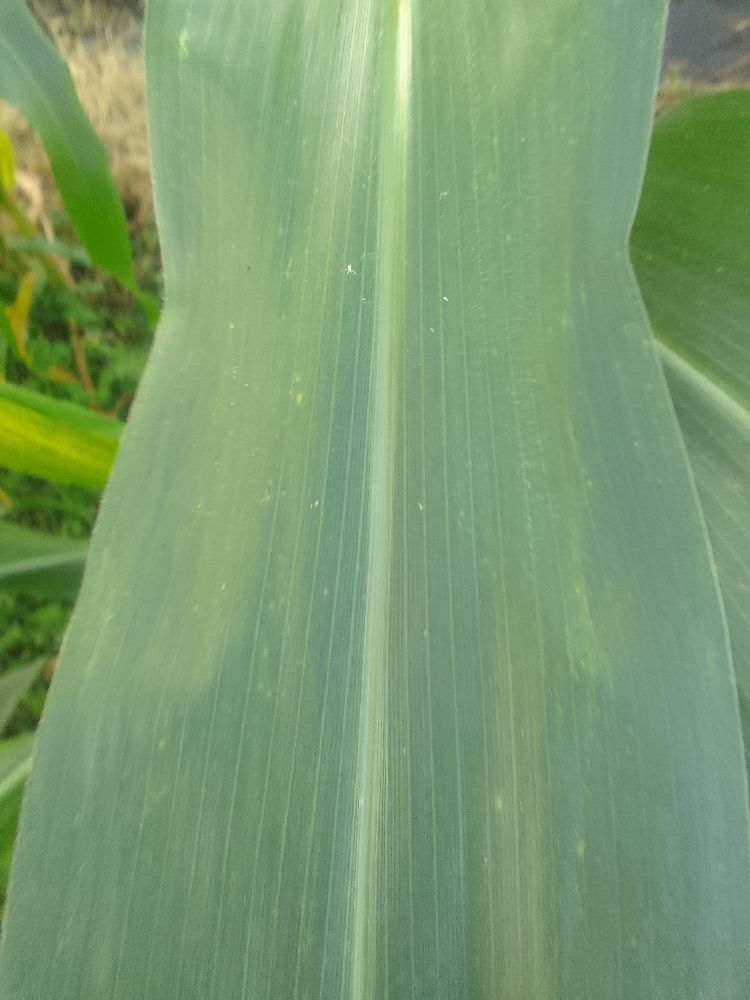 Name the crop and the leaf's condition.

maize, healthy
